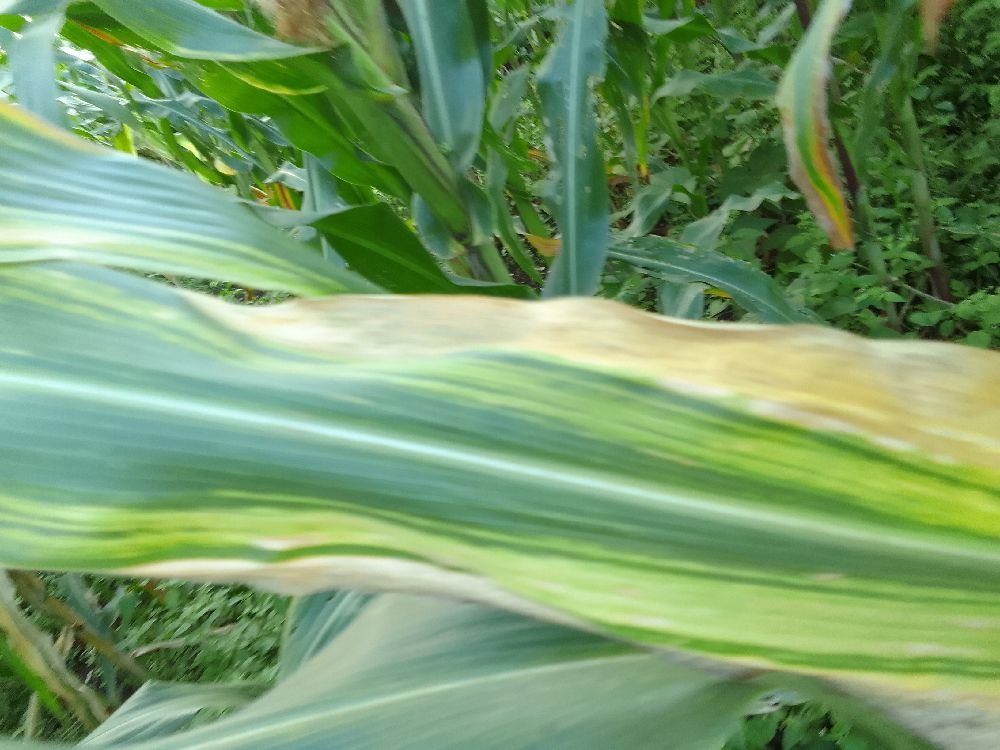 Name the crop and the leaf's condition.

maize, maize lethal necrosis
